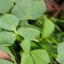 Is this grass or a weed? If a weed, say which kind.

unstructured weed
